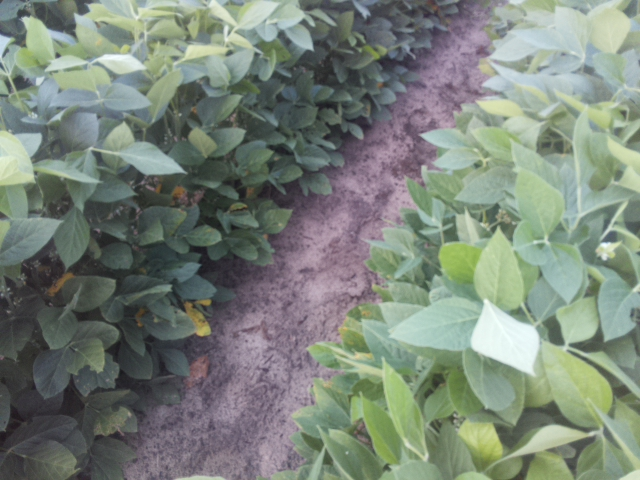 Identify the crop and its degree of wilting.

soybean, leaves with no wilting
